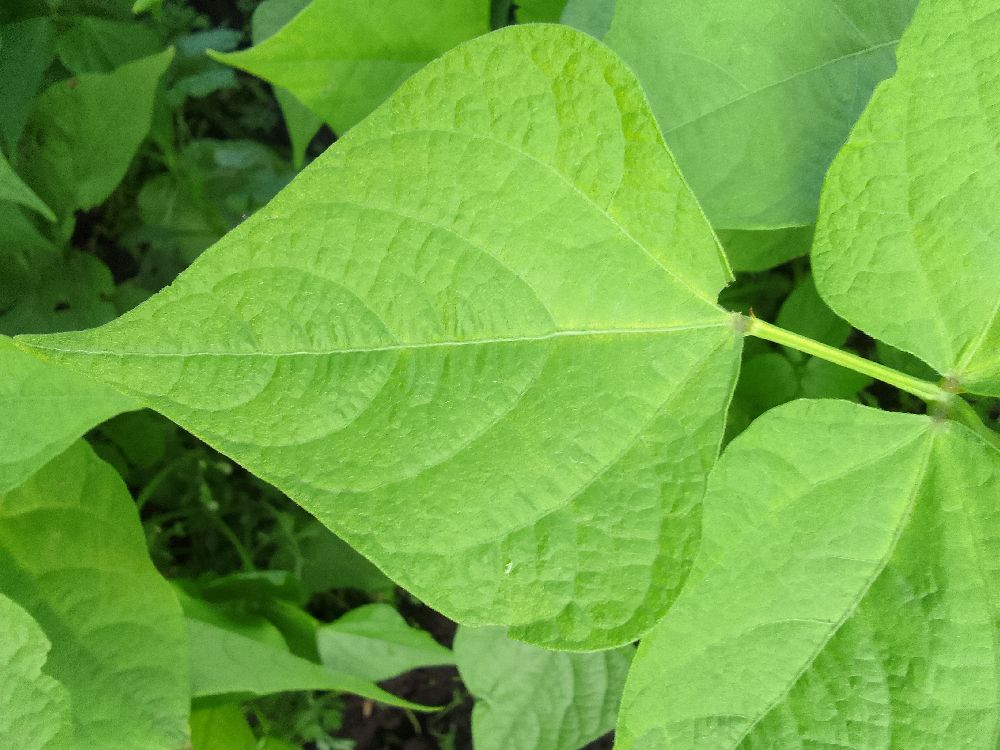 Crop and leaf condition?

common bean, healthy
